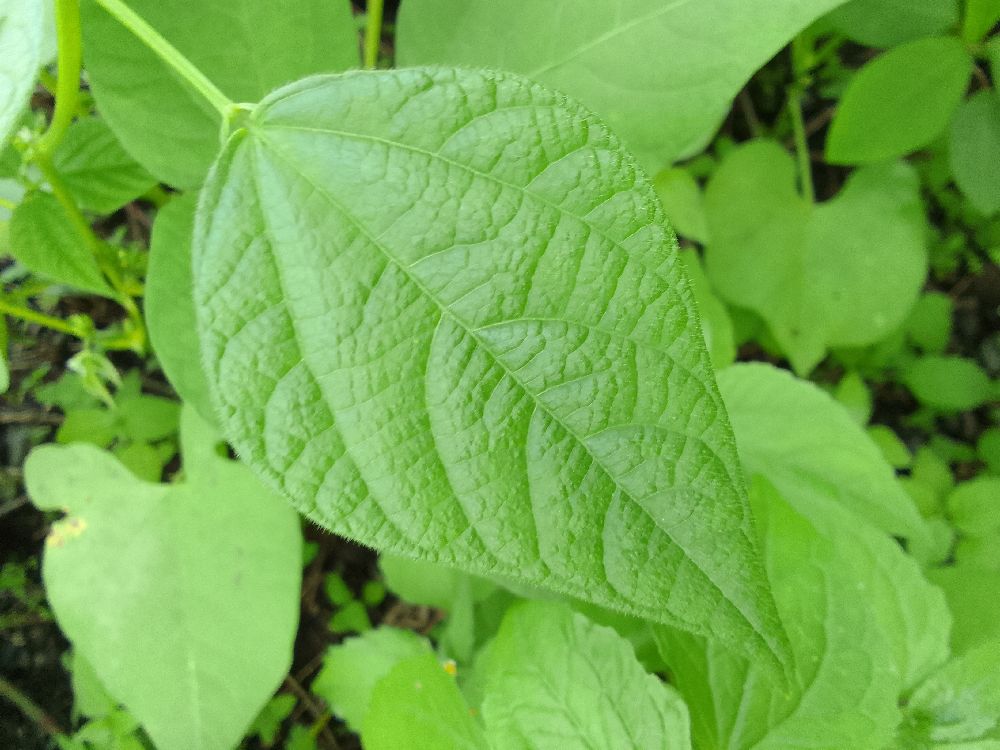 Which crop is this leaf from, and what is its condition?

common bean, healthy
